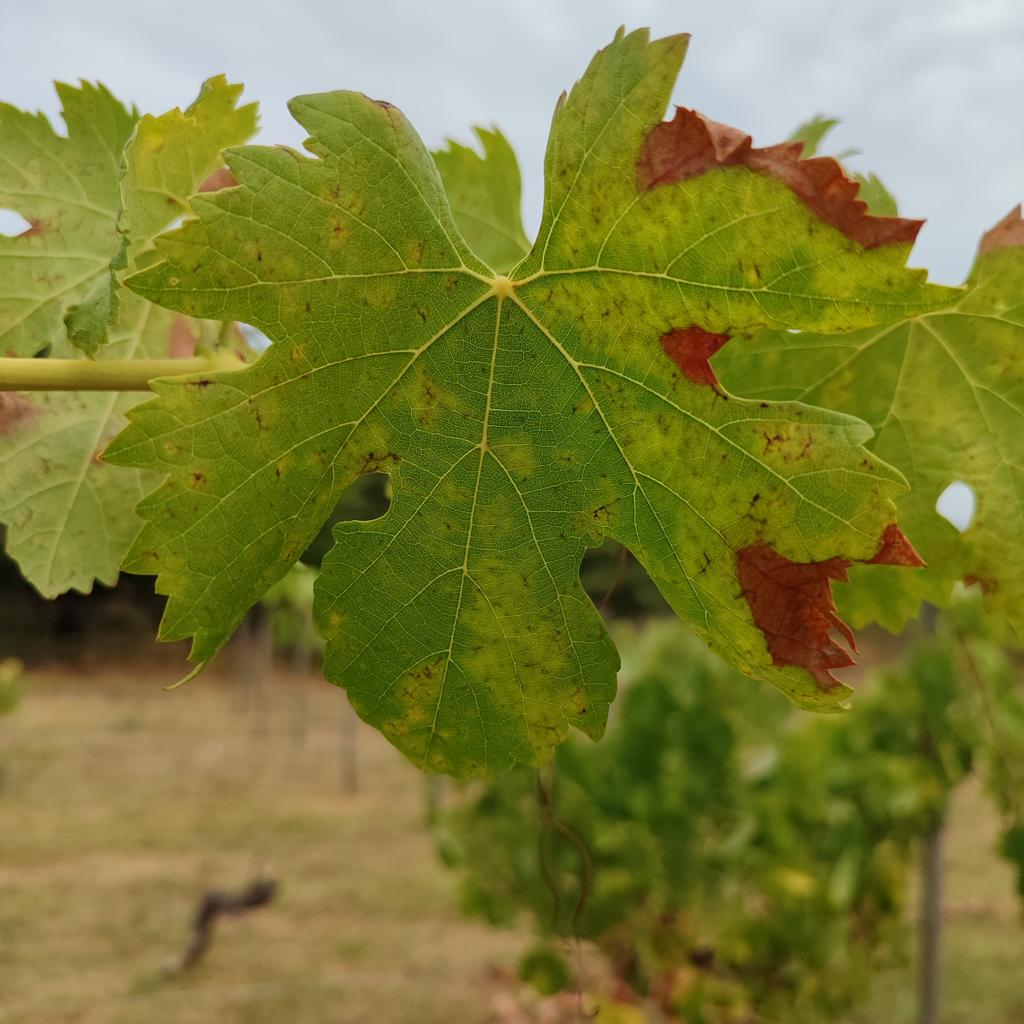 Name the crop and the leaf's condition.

grapevine, esca complex
